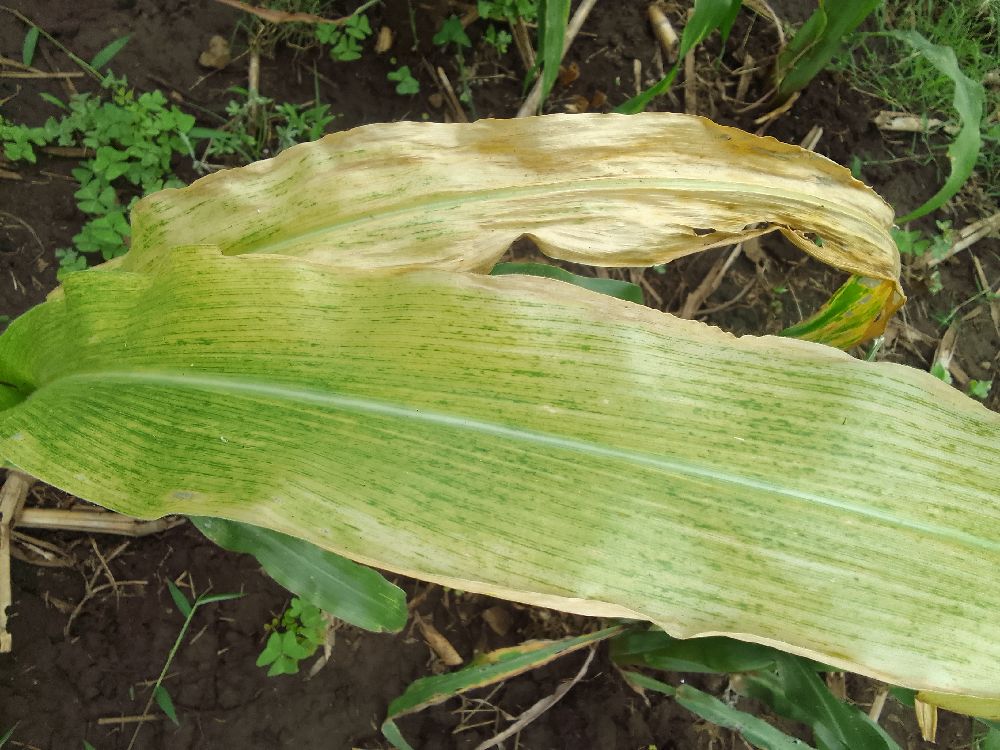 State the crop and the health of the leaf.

maize, maize lethal necrosis
